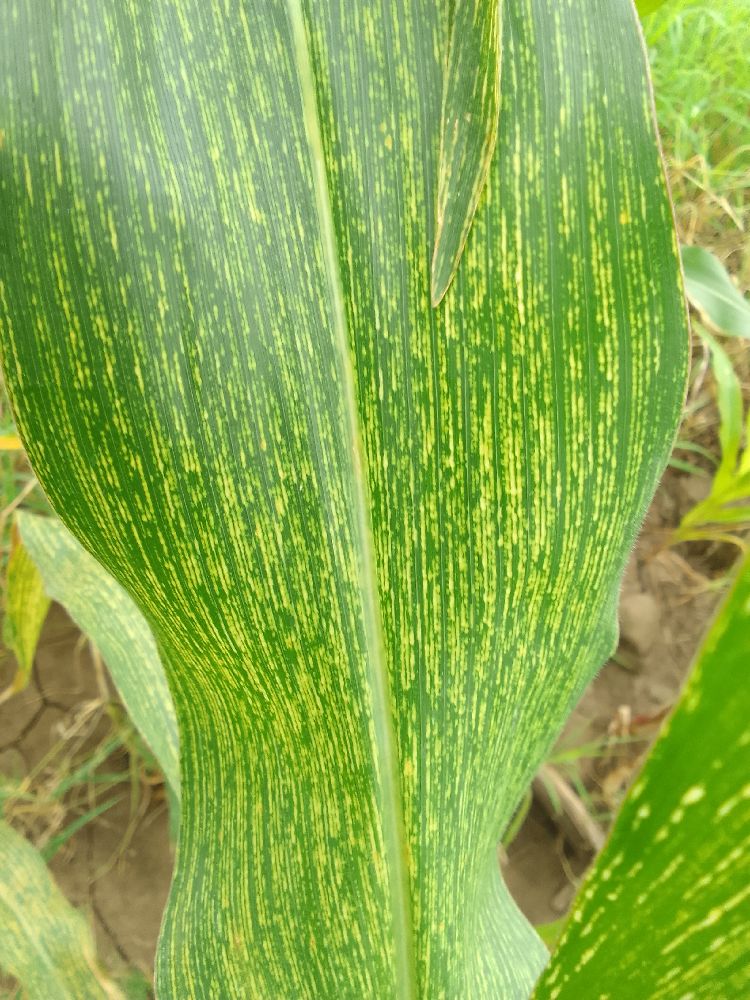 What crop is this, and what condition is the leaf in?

maize, maize streak virus
